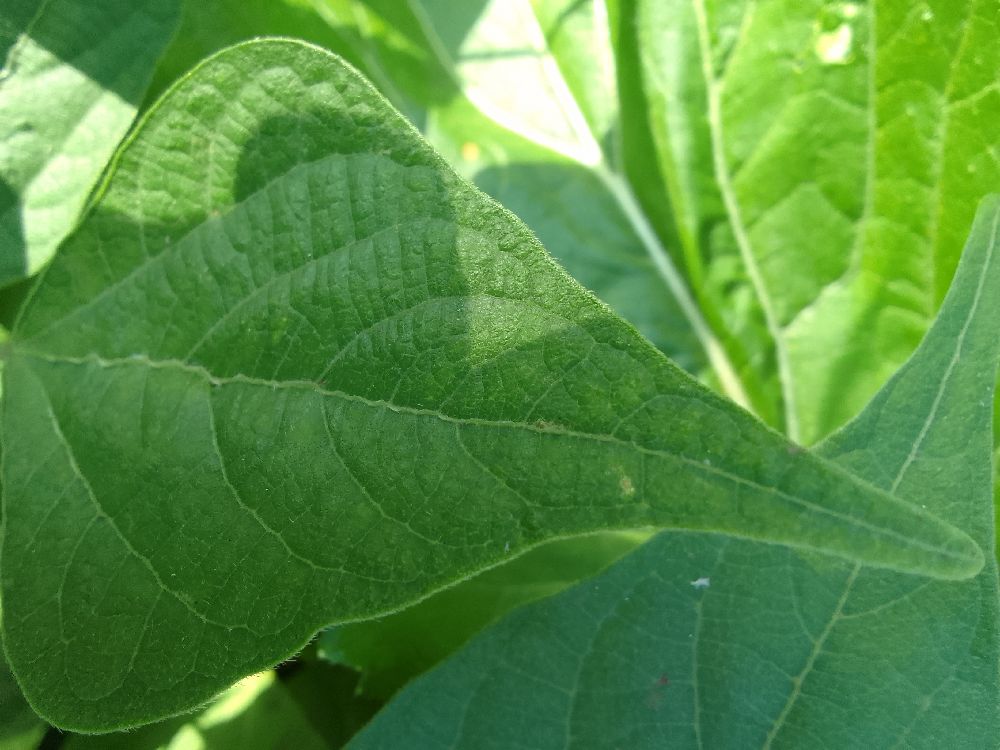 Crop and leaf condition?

common bean, healthy
